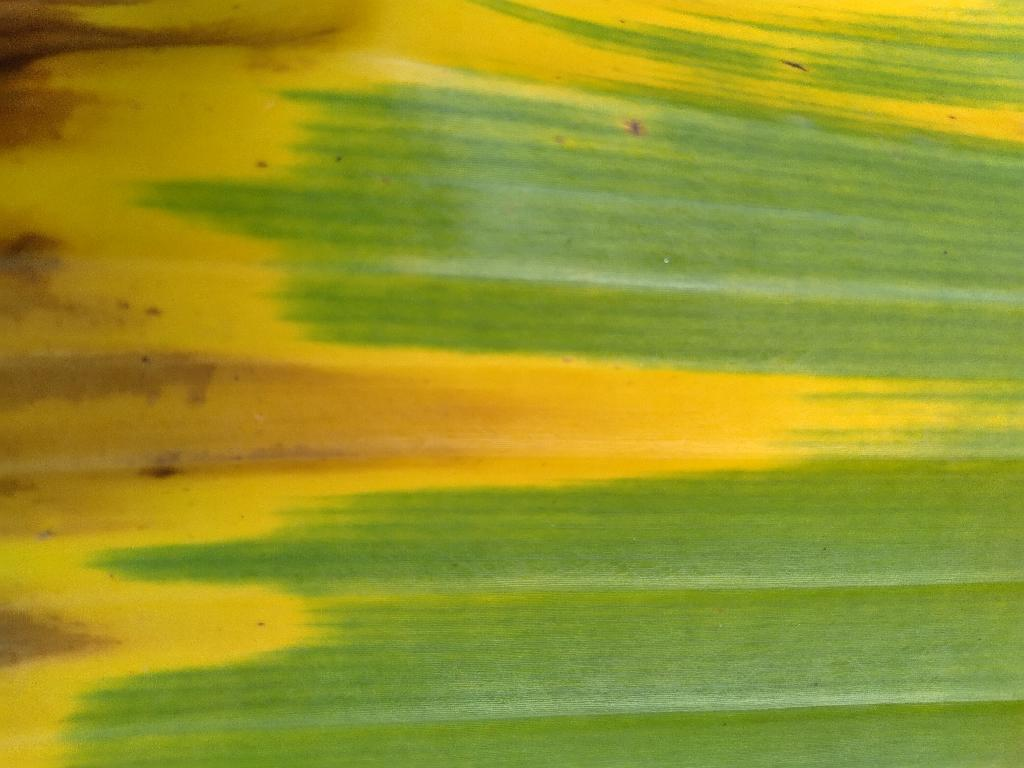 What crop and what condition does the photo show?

banana, fusarium wilt race 1
